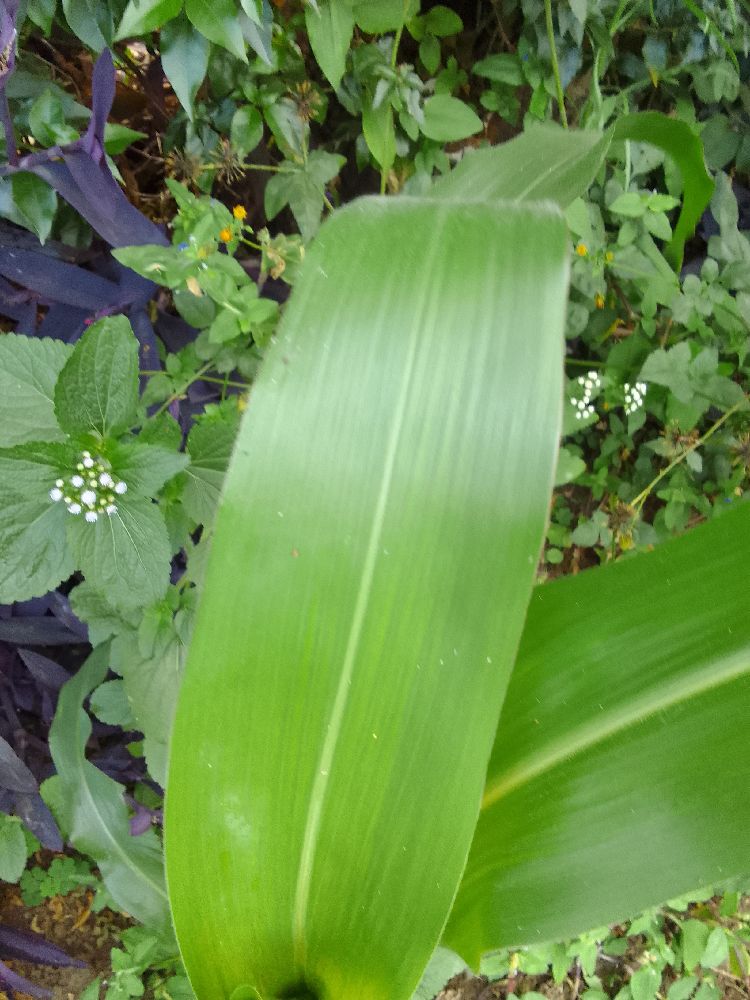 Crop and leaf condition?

maize, healthy
